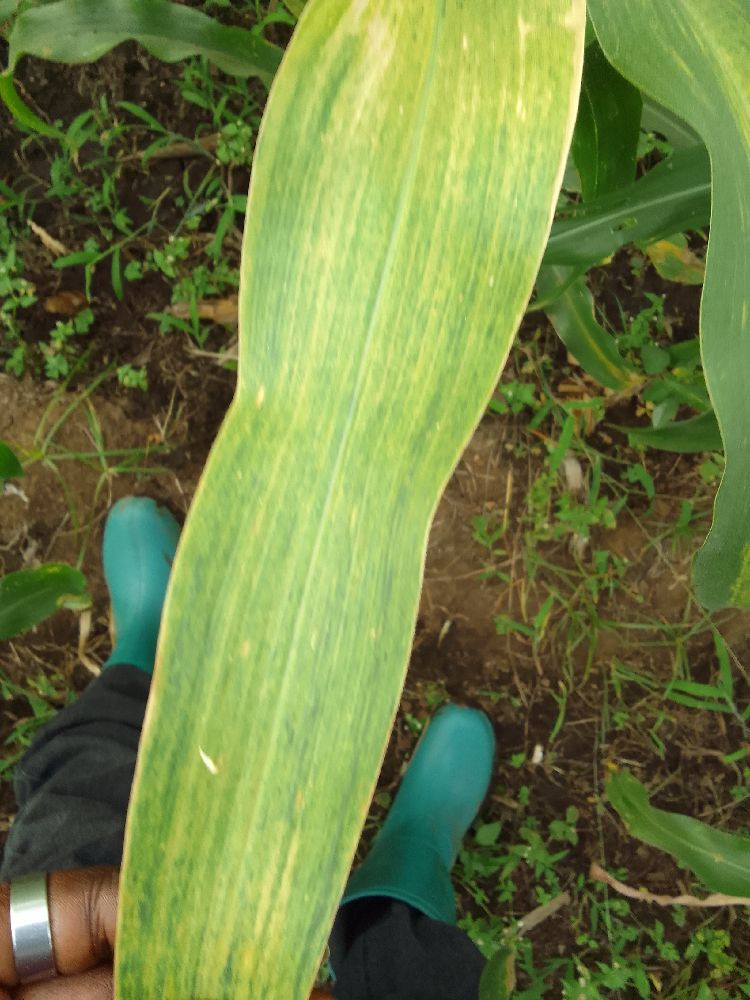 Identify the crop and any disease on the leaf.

maize, maize lethal necrosis
